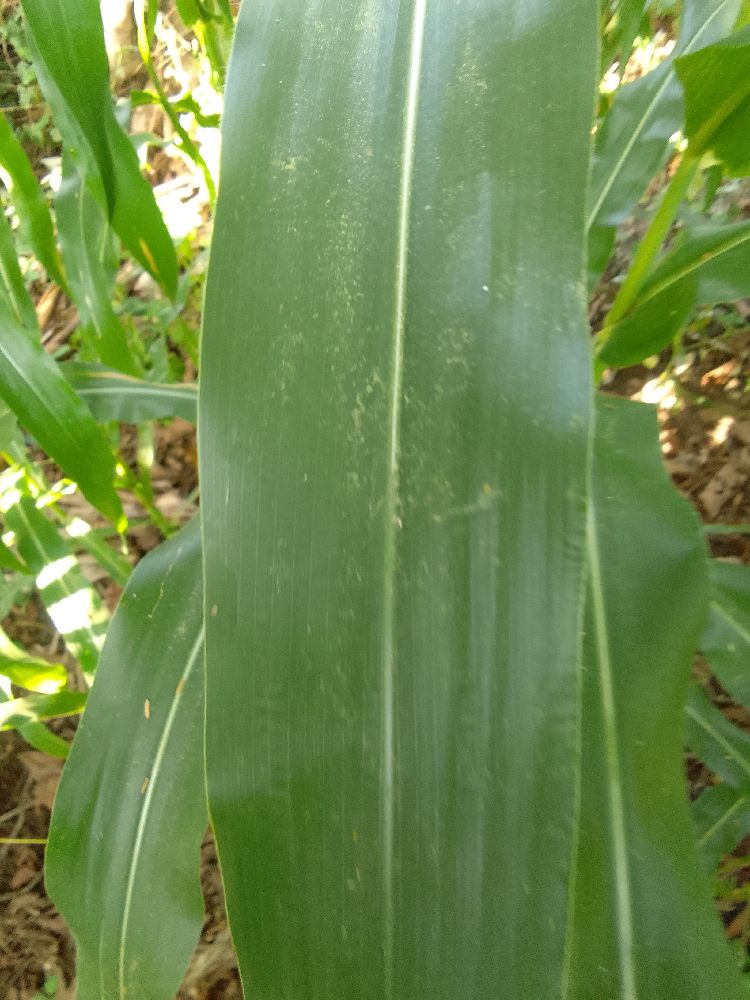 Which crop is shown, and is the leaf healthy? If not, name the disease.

maize, healthy
